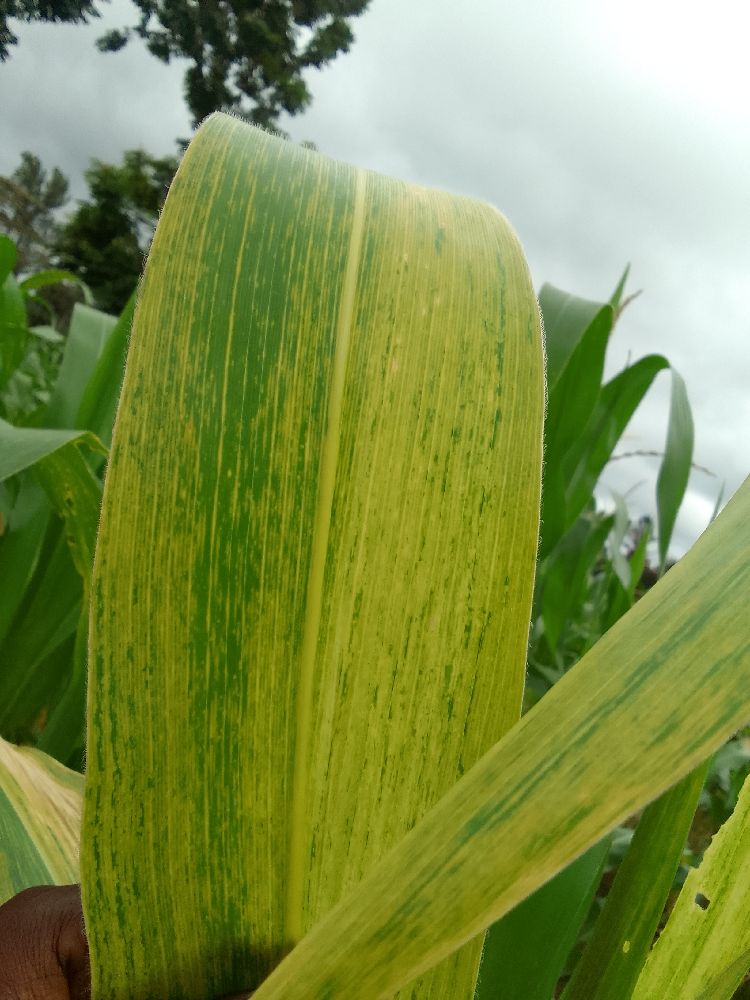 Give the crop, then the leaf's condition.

maize, maize lethal necrosis
